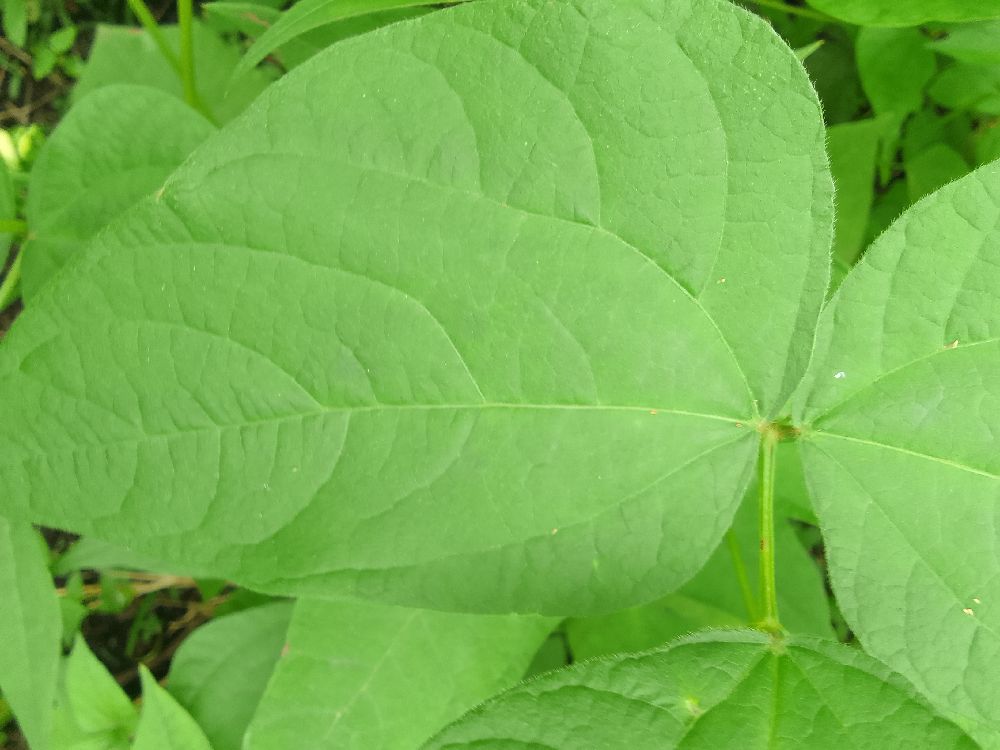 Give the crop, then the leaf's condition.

common bean, healthy
